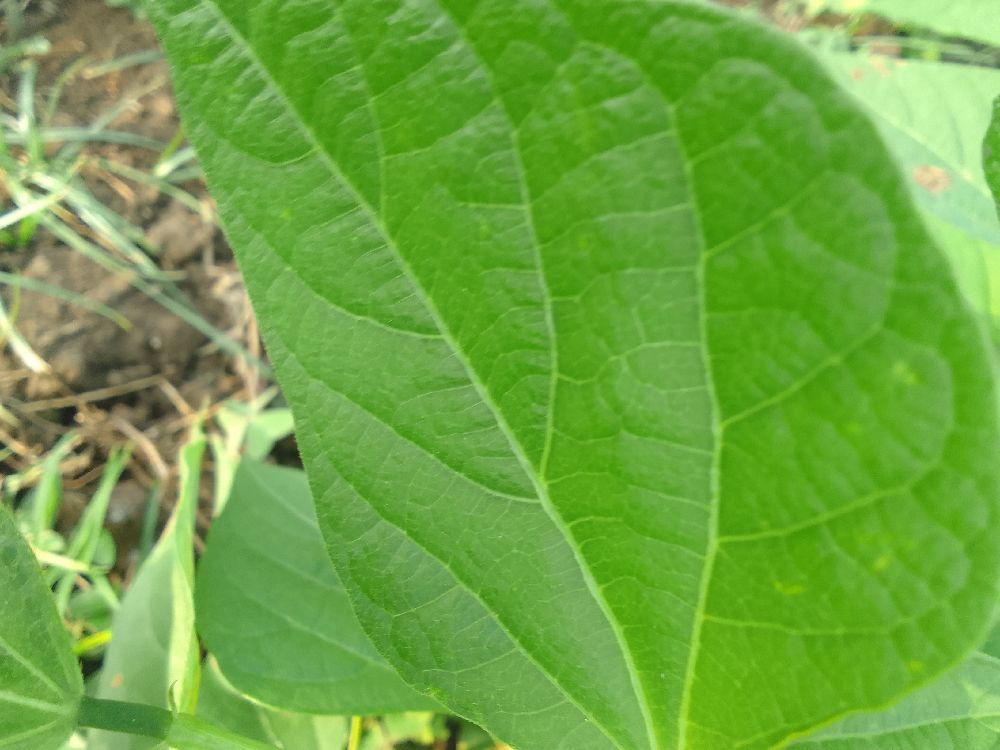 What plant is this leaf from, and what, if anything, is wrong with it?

common bean, healthy
